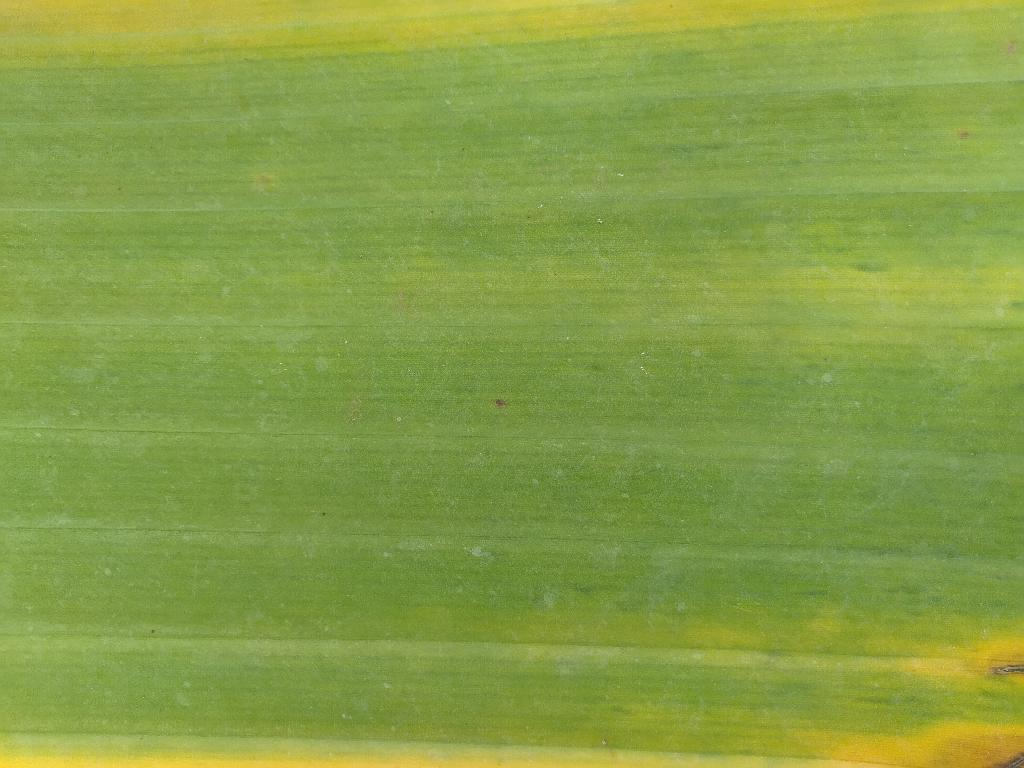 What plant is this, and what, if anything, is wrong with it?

banana, fusarium wilt race 1
